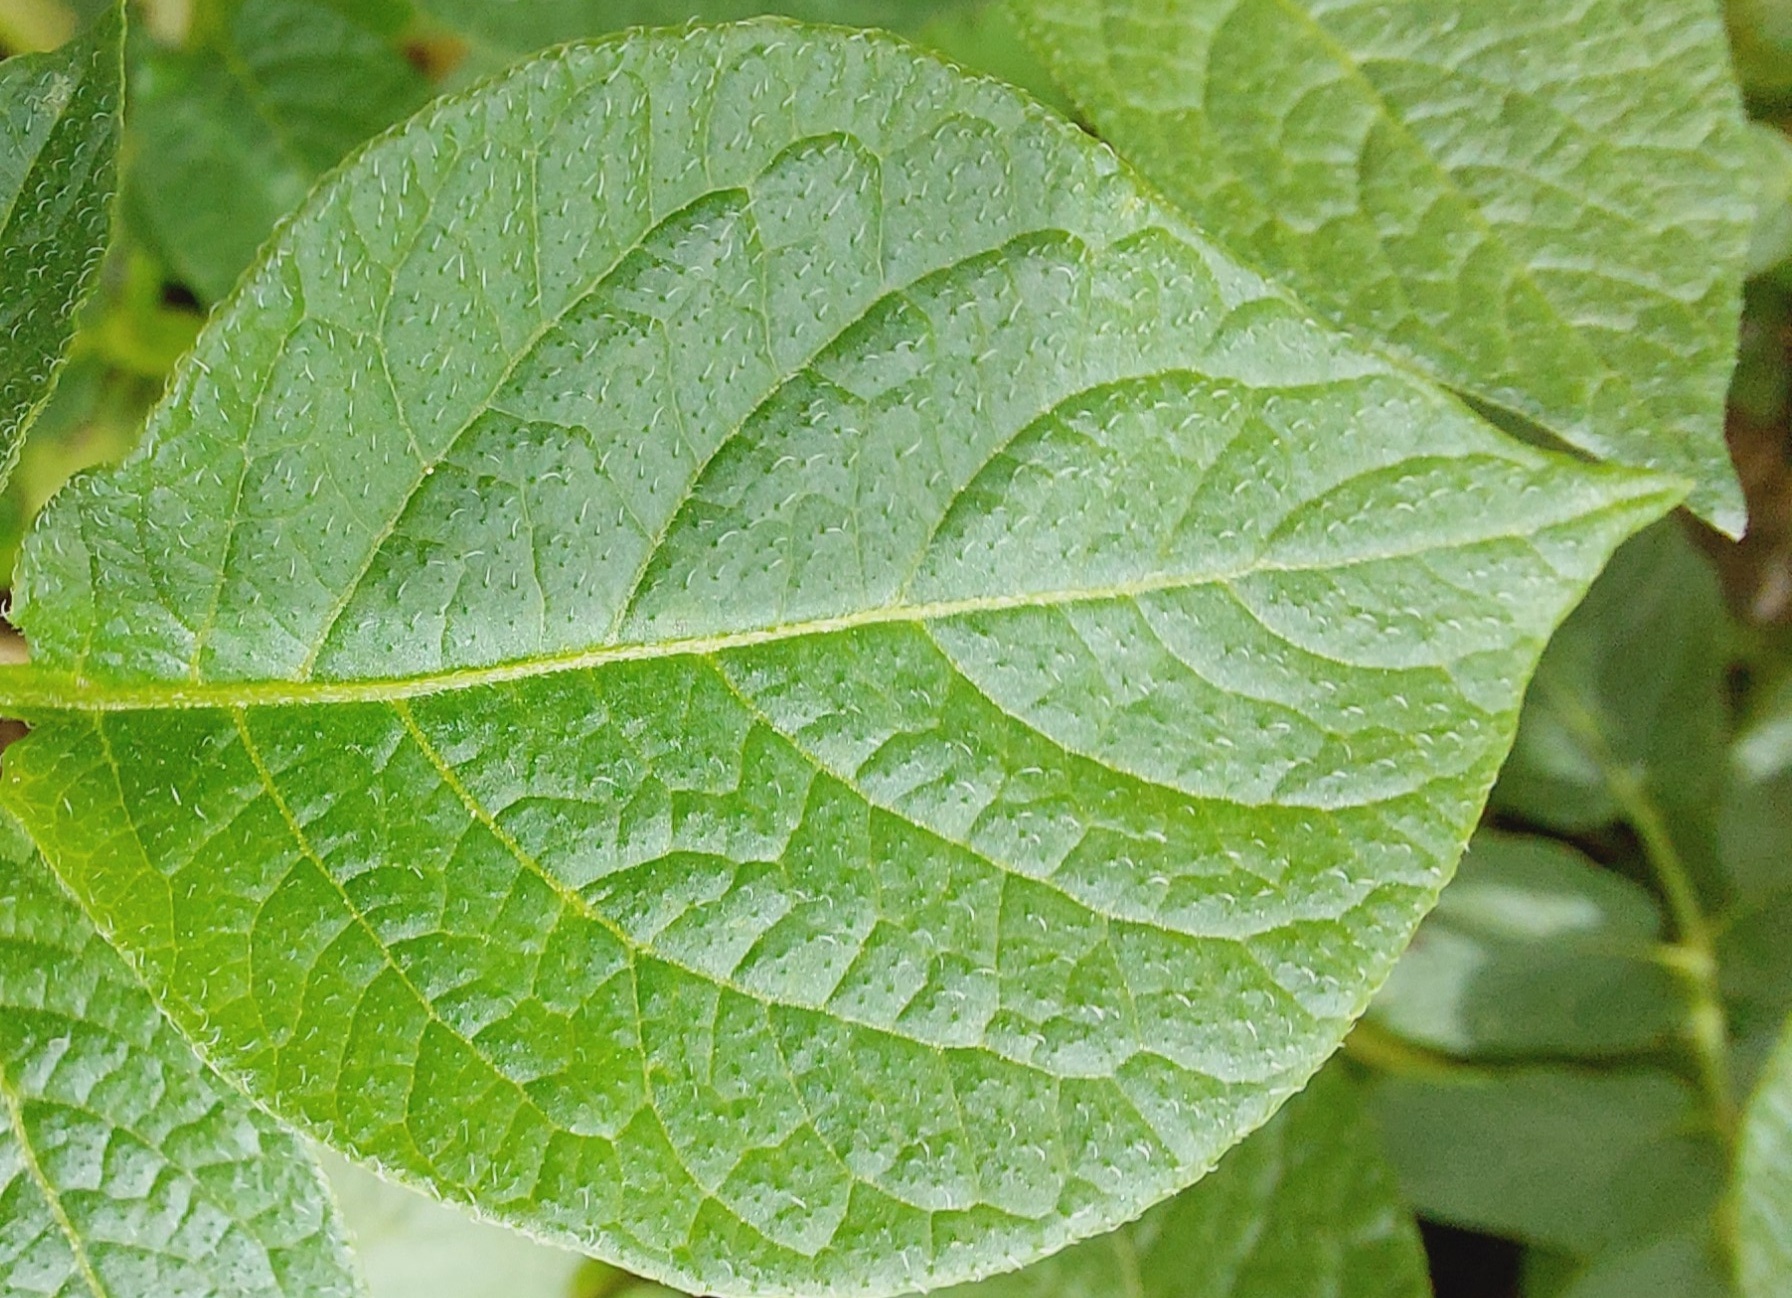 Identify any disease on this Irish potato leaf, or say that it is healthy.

healthy
